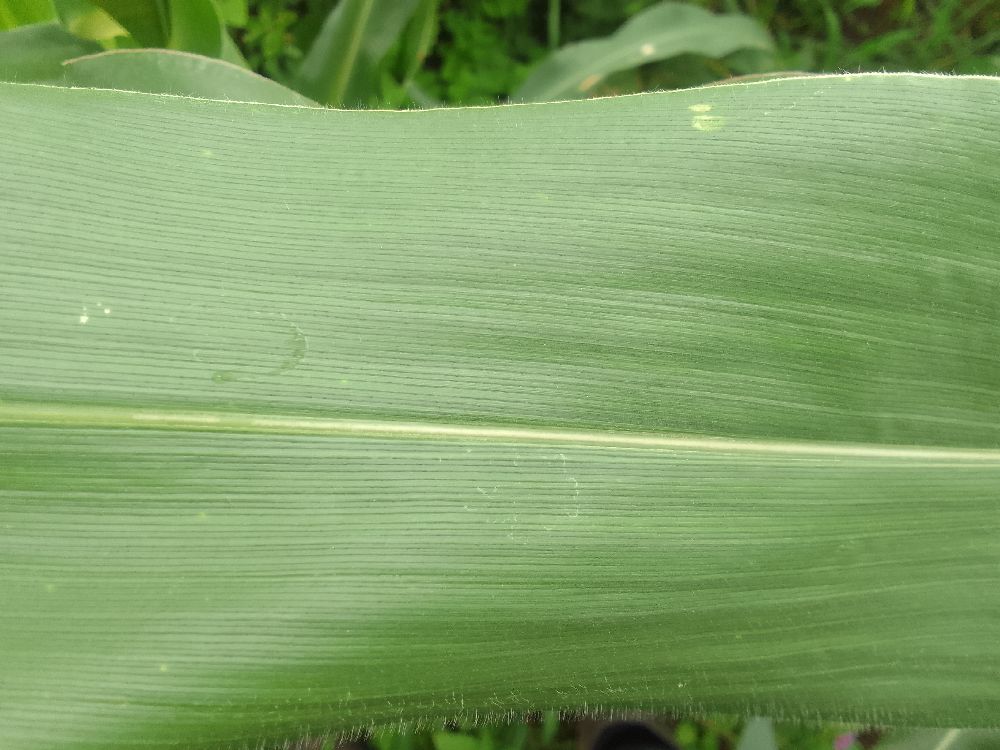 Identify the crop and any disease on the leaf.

maize, healthy
